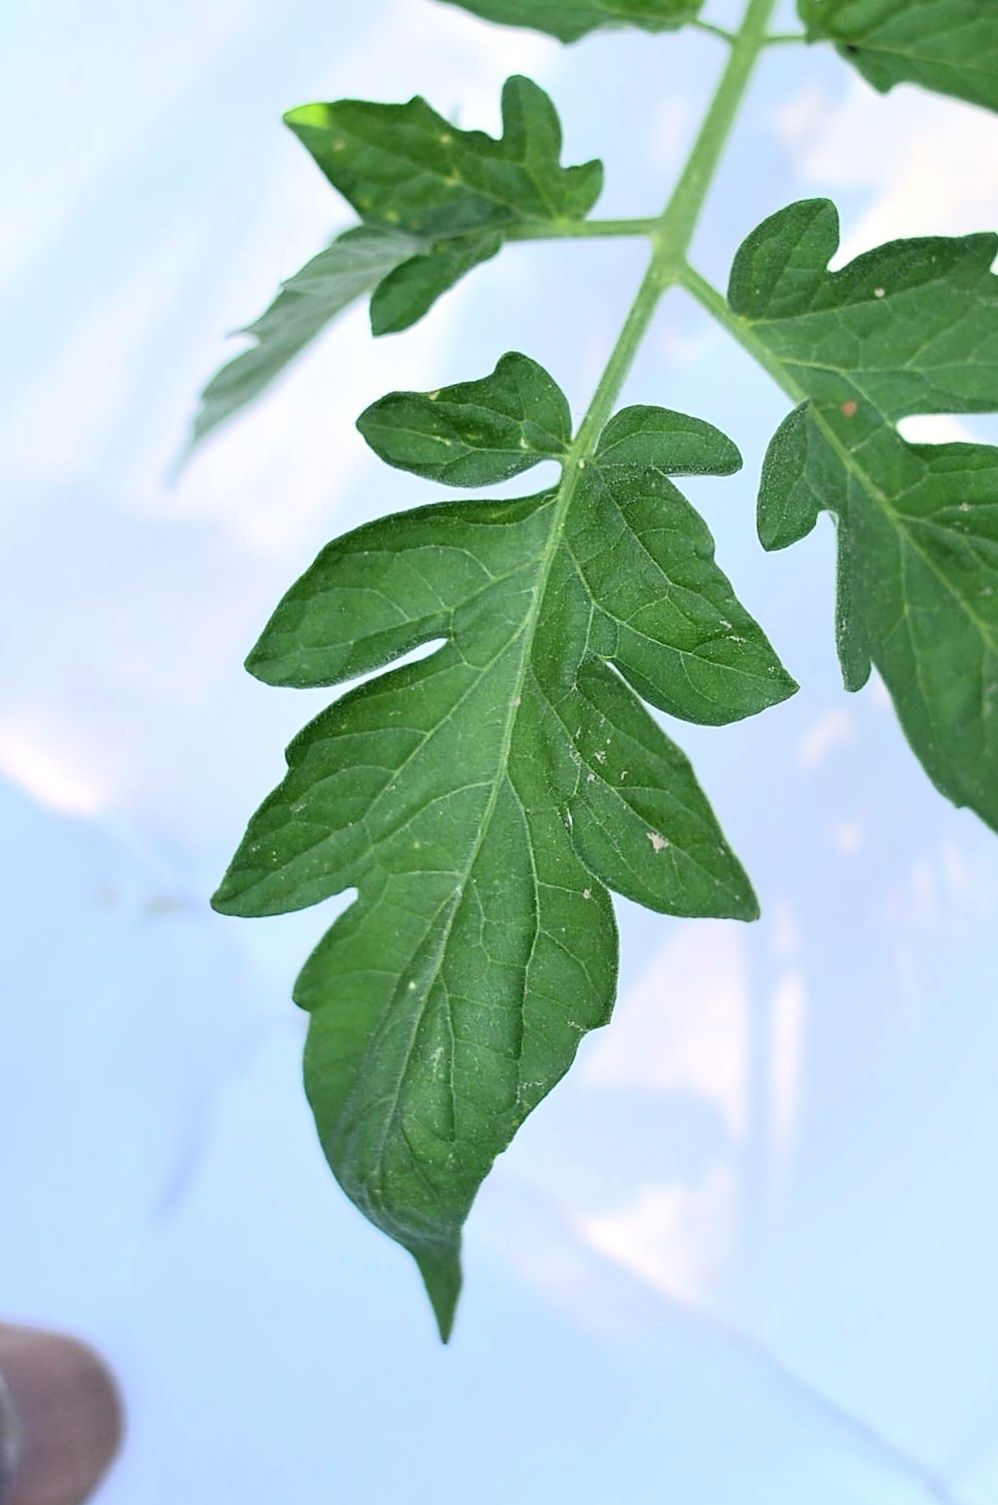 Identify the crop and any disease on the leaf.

tomato, healthy
